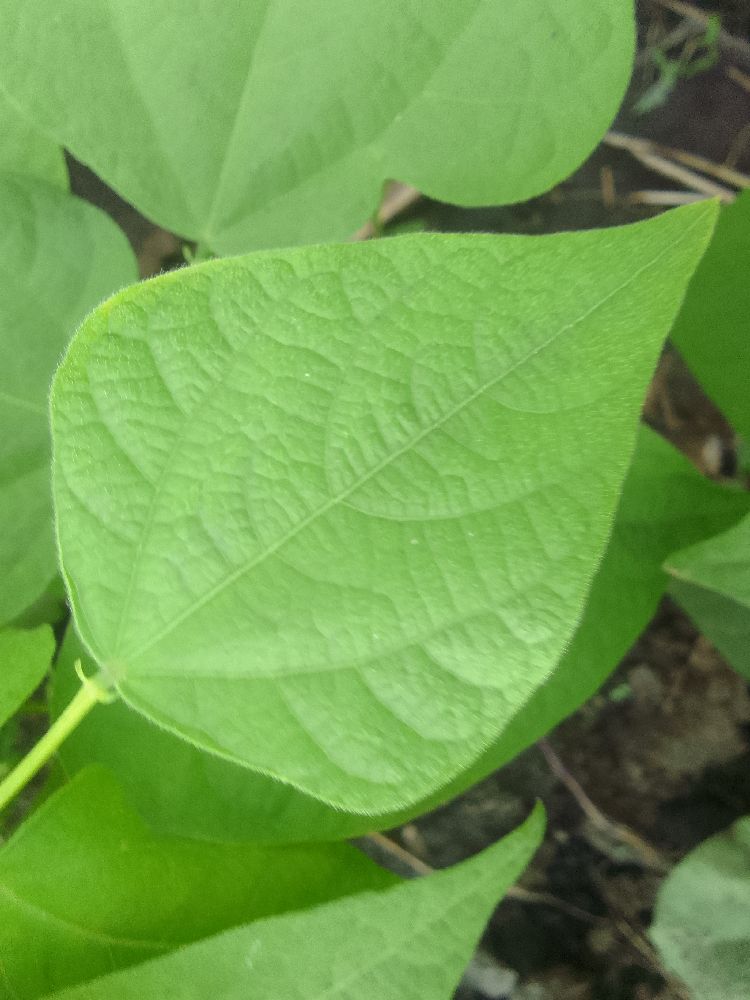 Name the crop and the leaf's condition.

common bean, healthy
